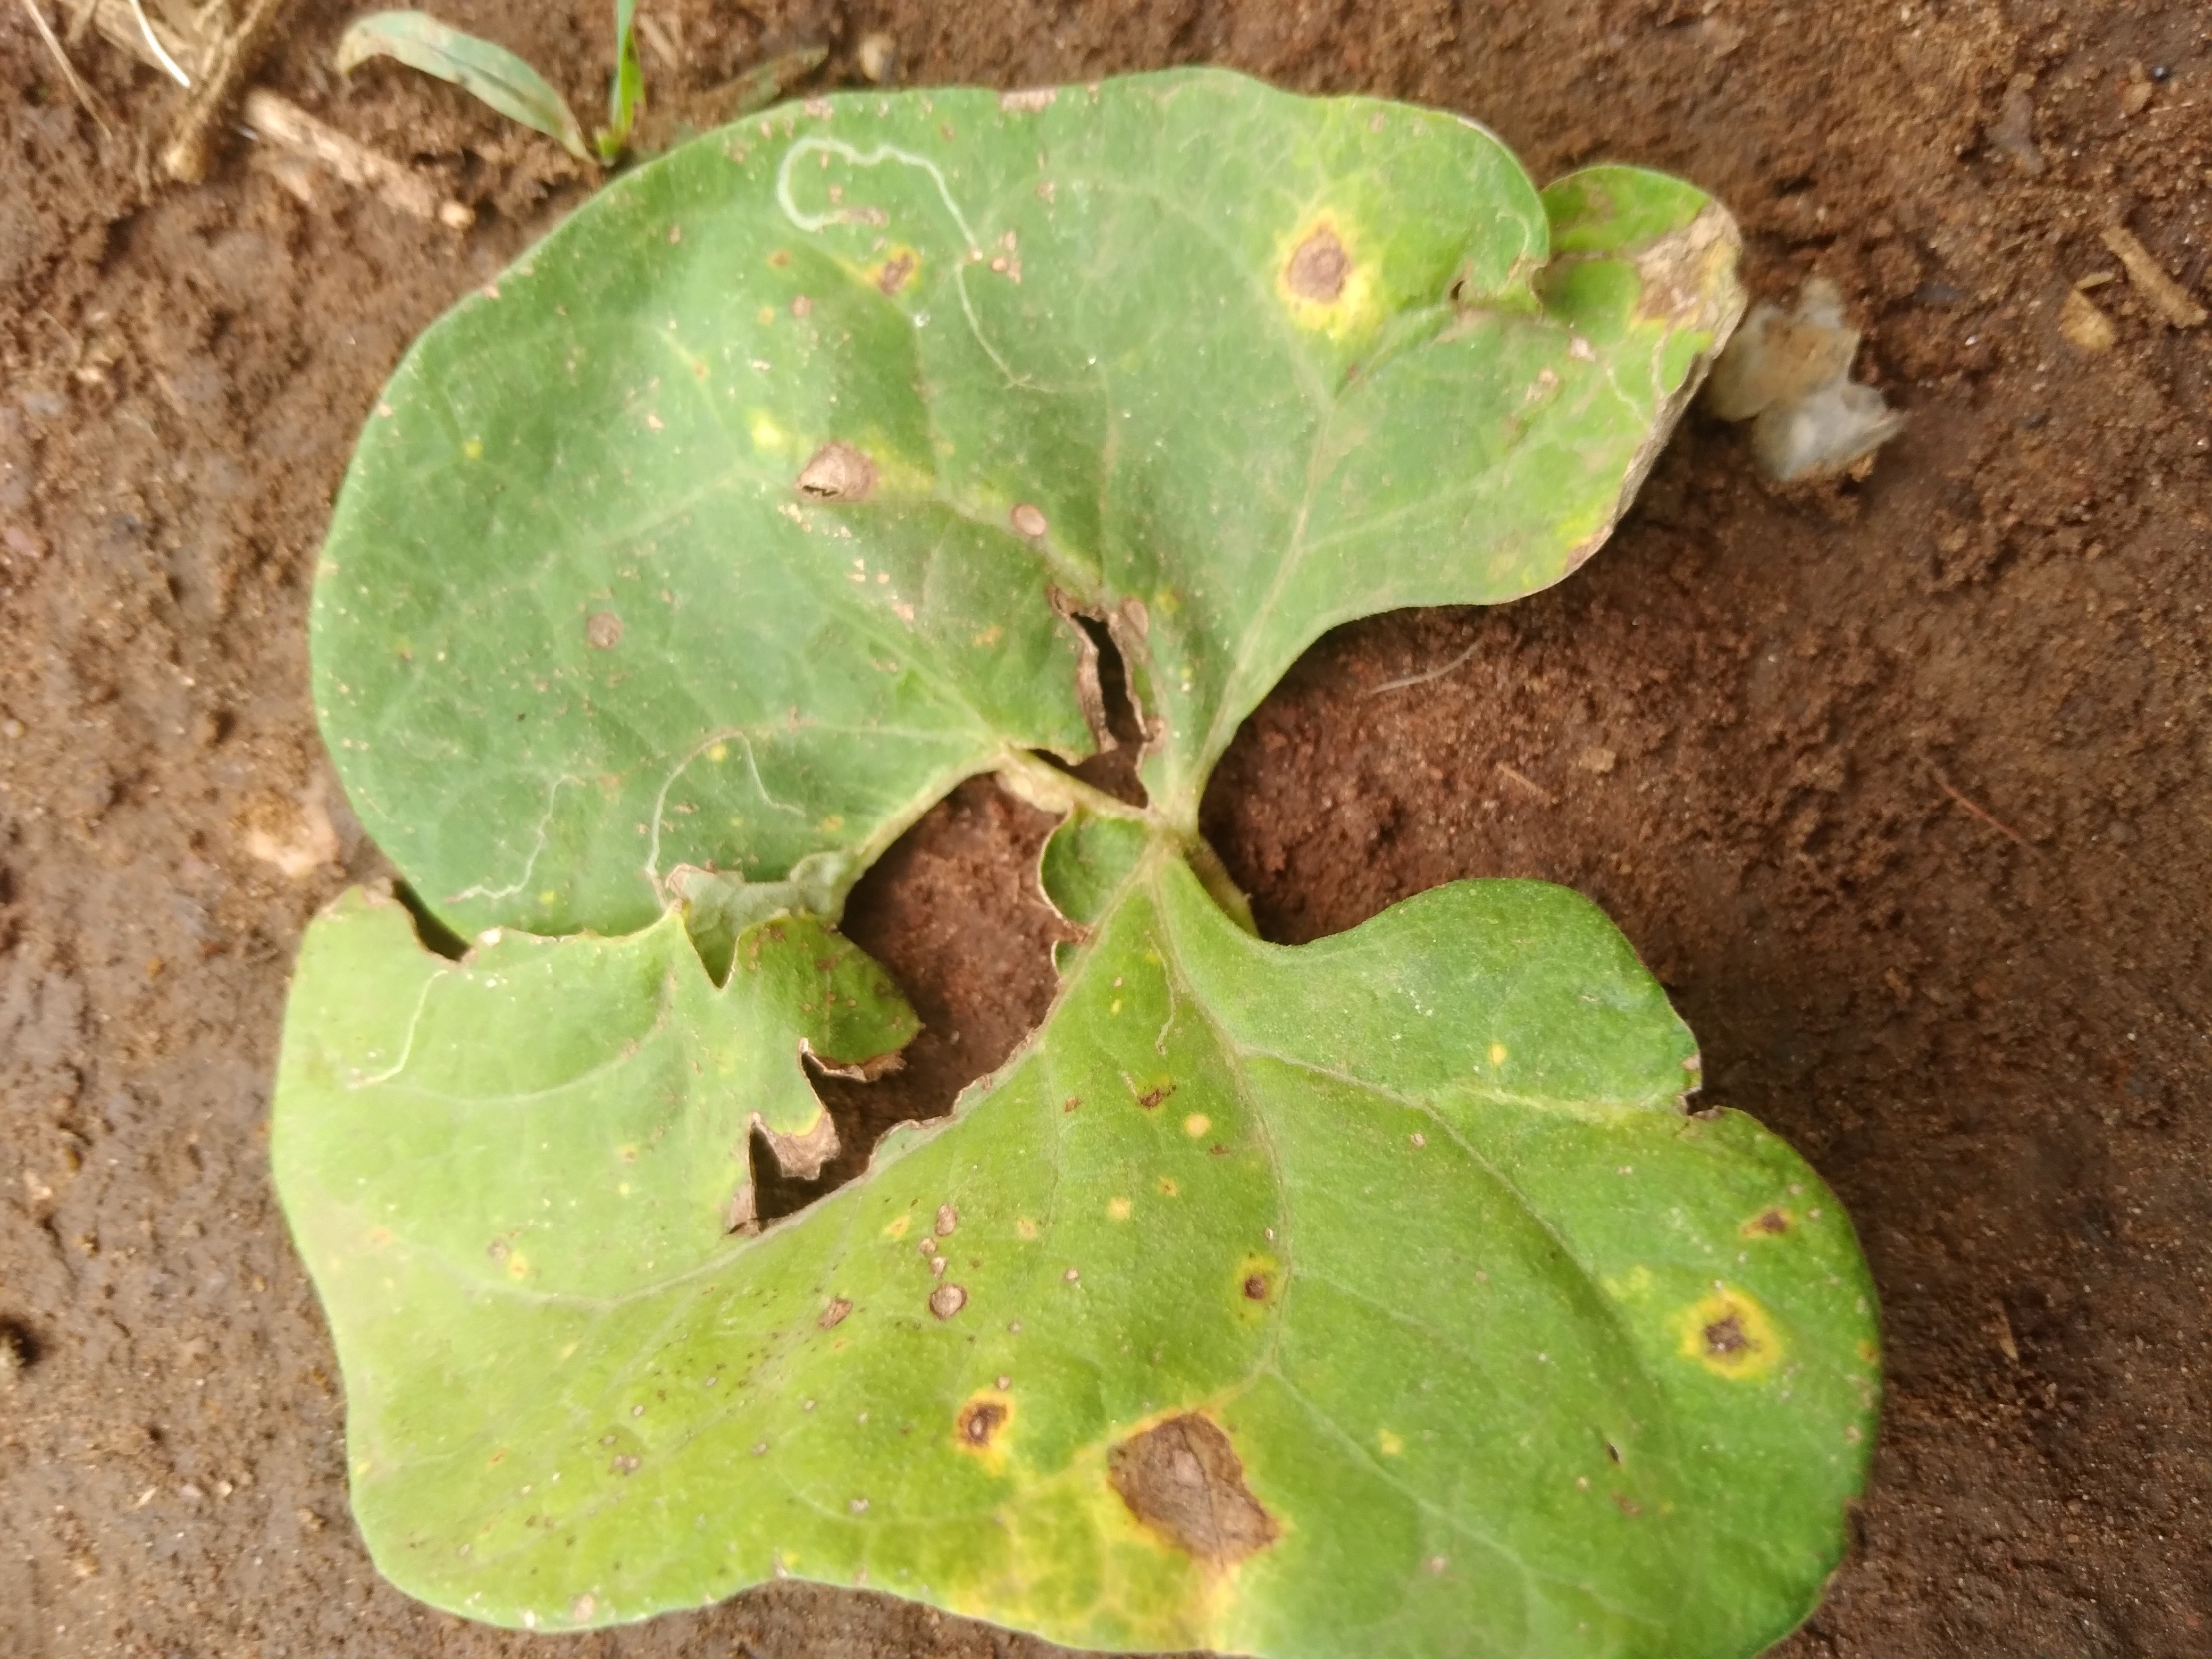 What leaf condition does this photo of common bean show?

rust
